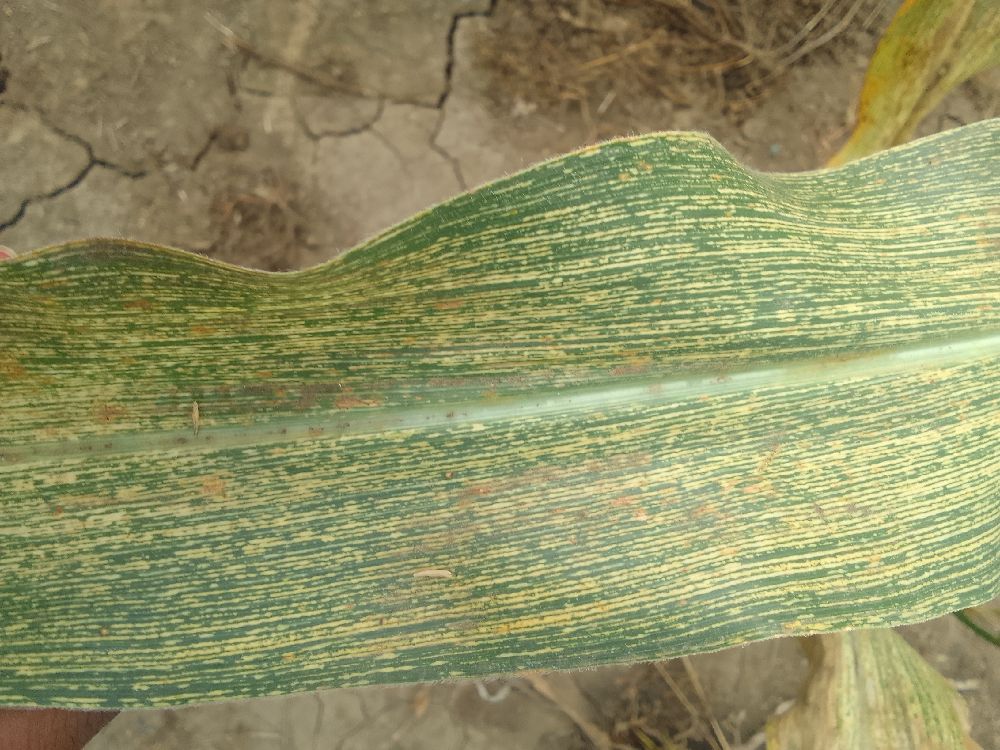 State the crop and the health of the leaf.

maize, maize streak virus
